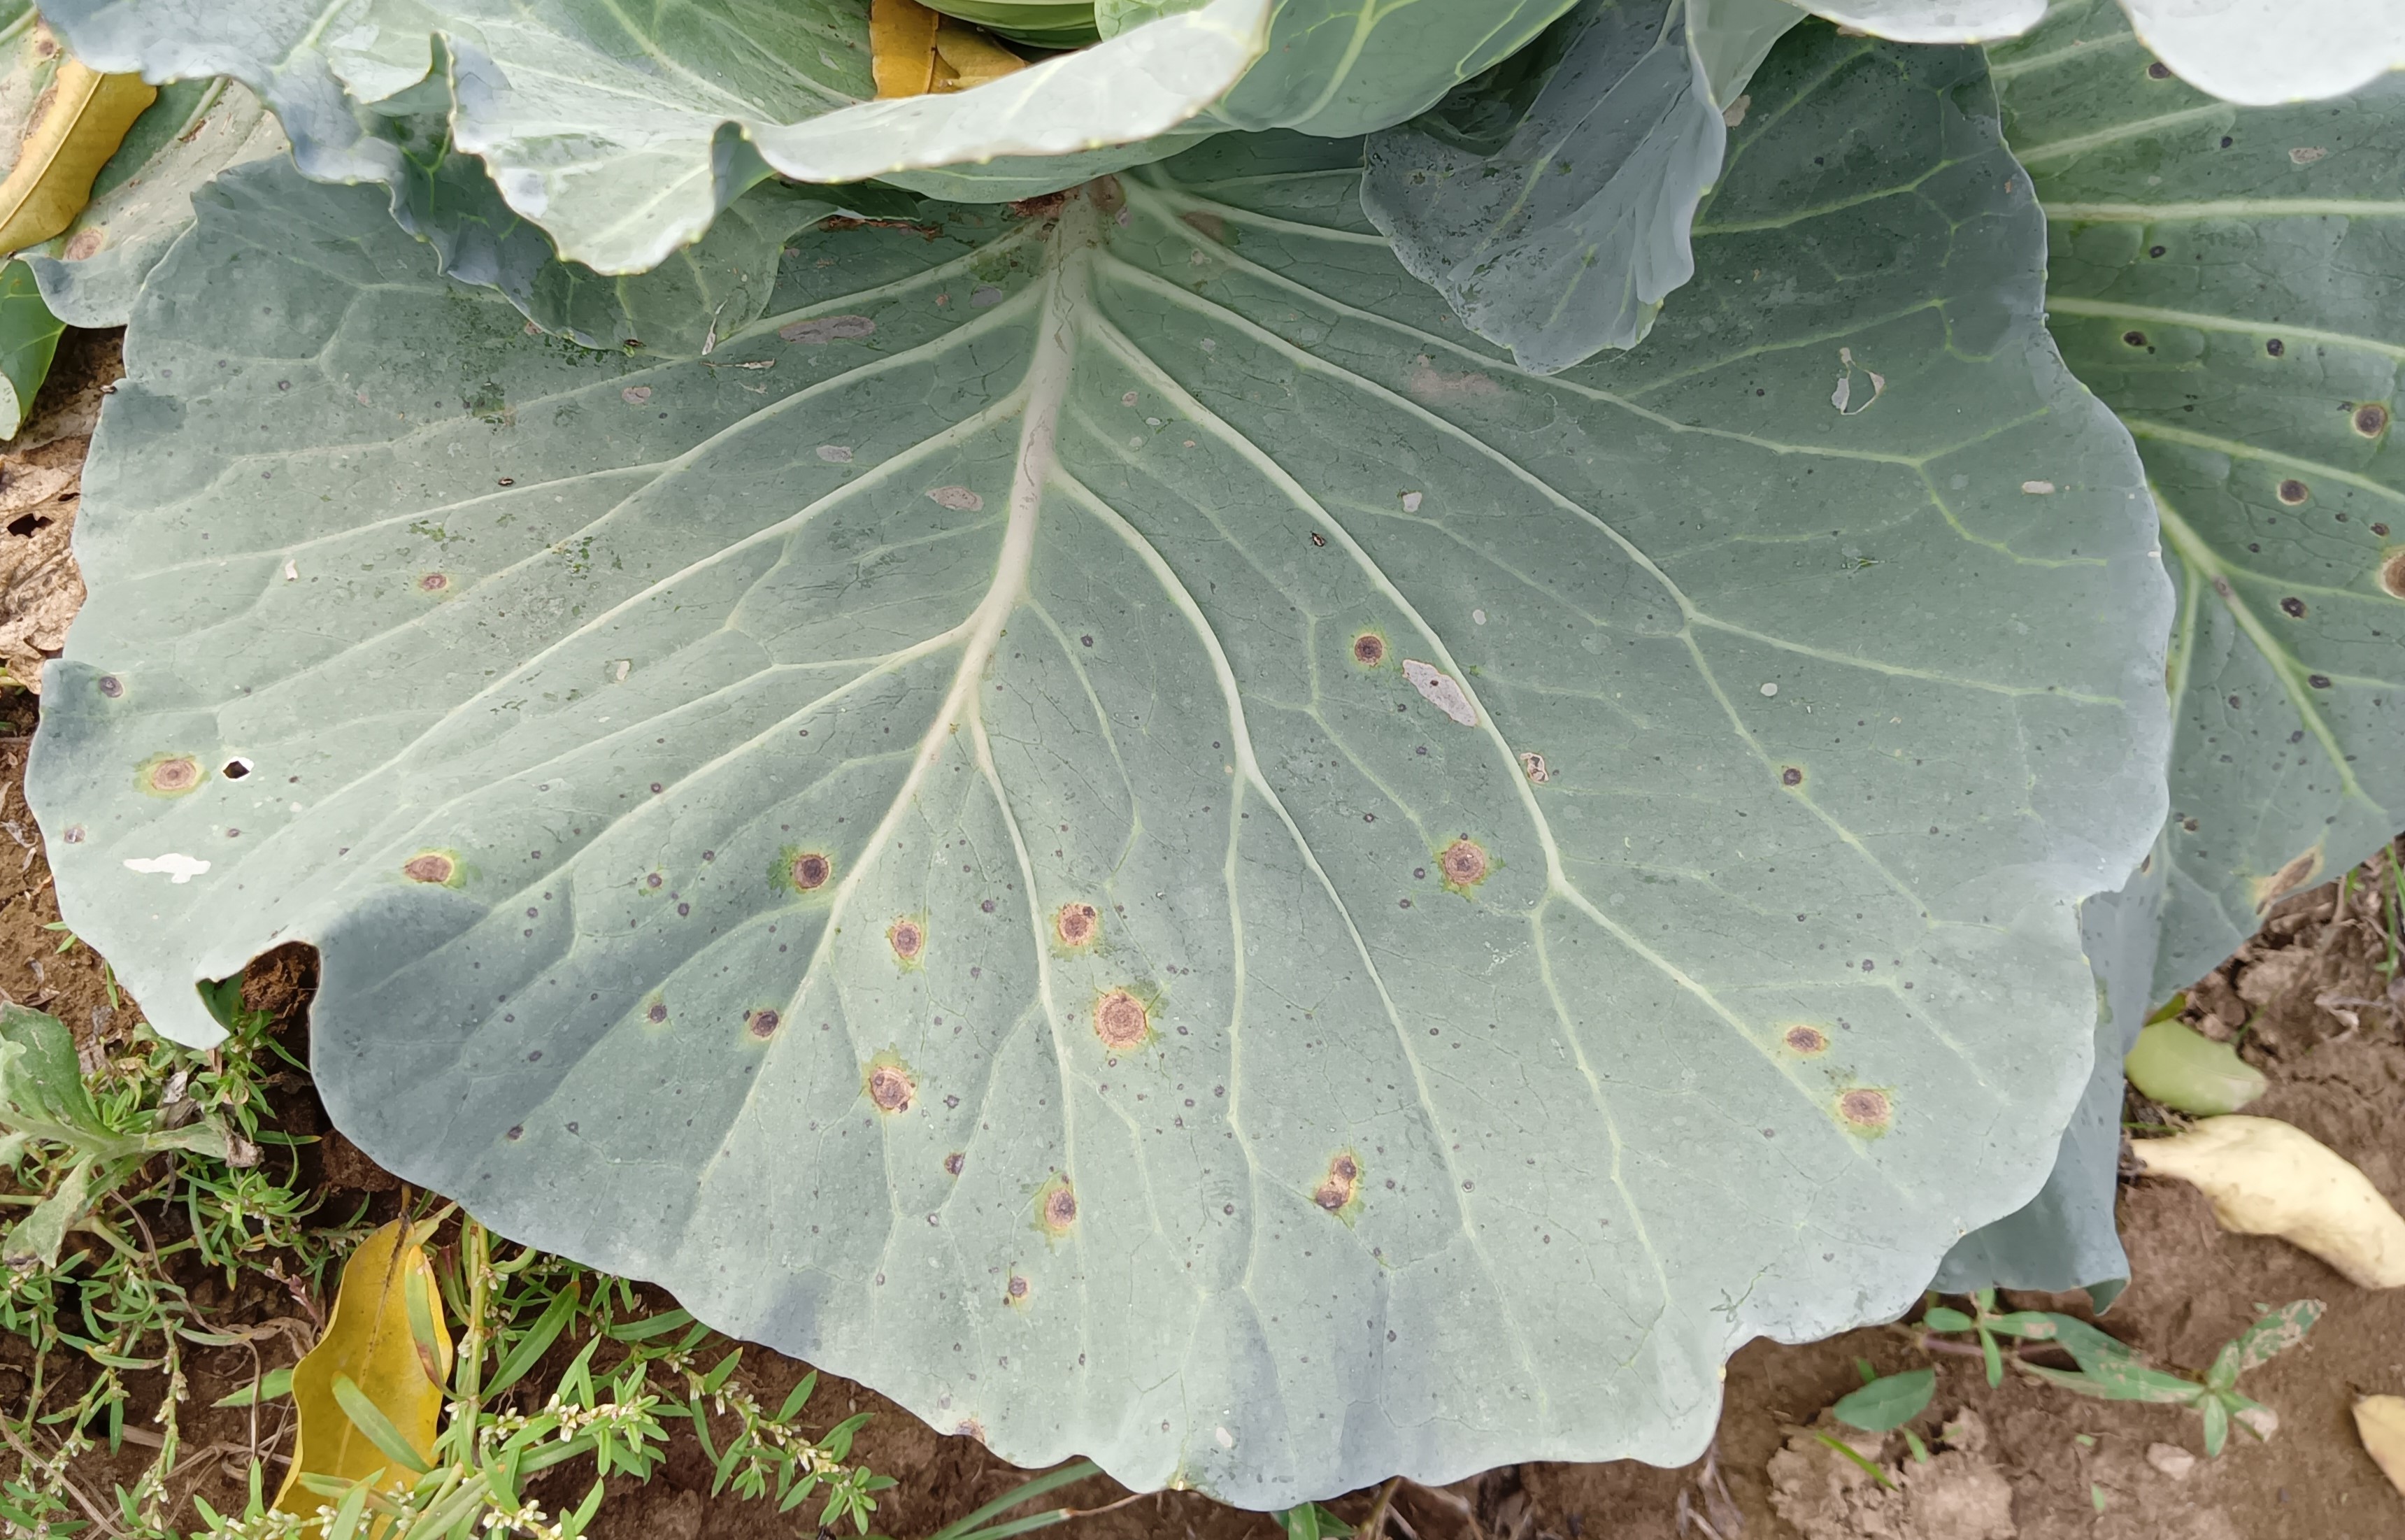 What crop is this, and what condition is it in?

cabbage, alternaria
